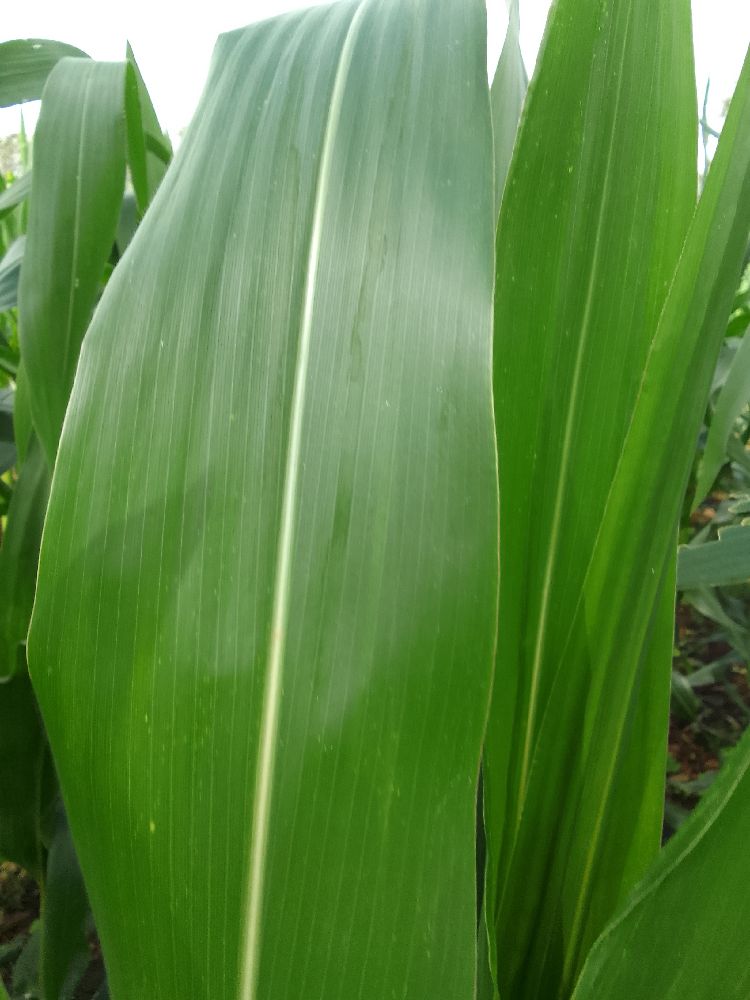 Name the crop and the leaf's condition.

maize, healthy
